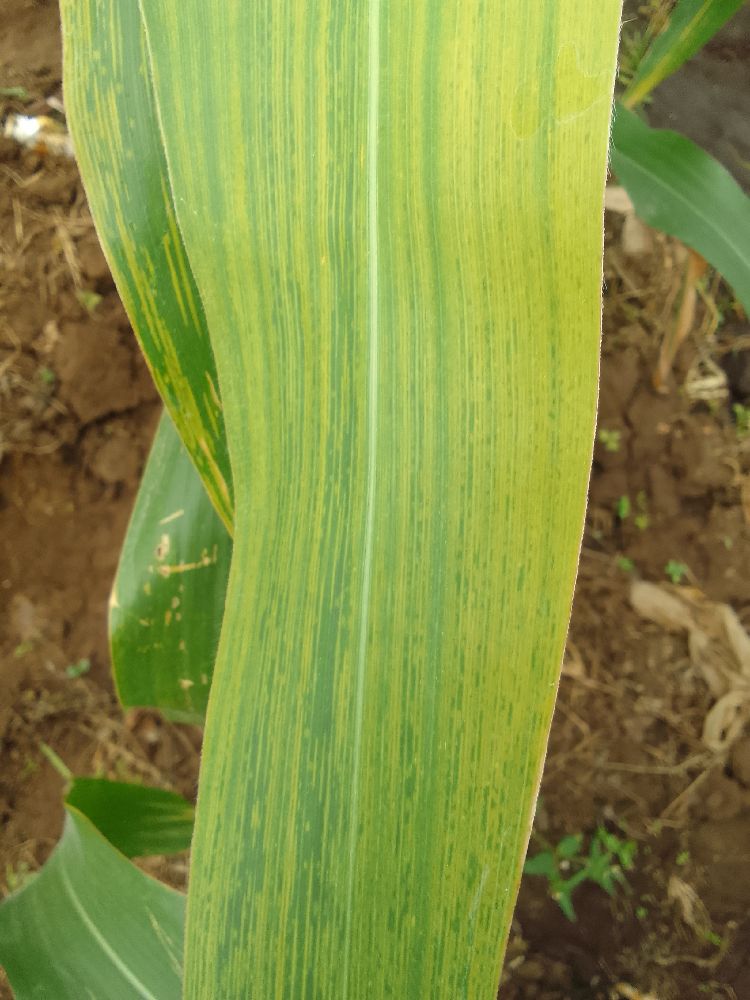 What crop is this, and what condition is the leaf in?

maize, maize lethal necrosis
